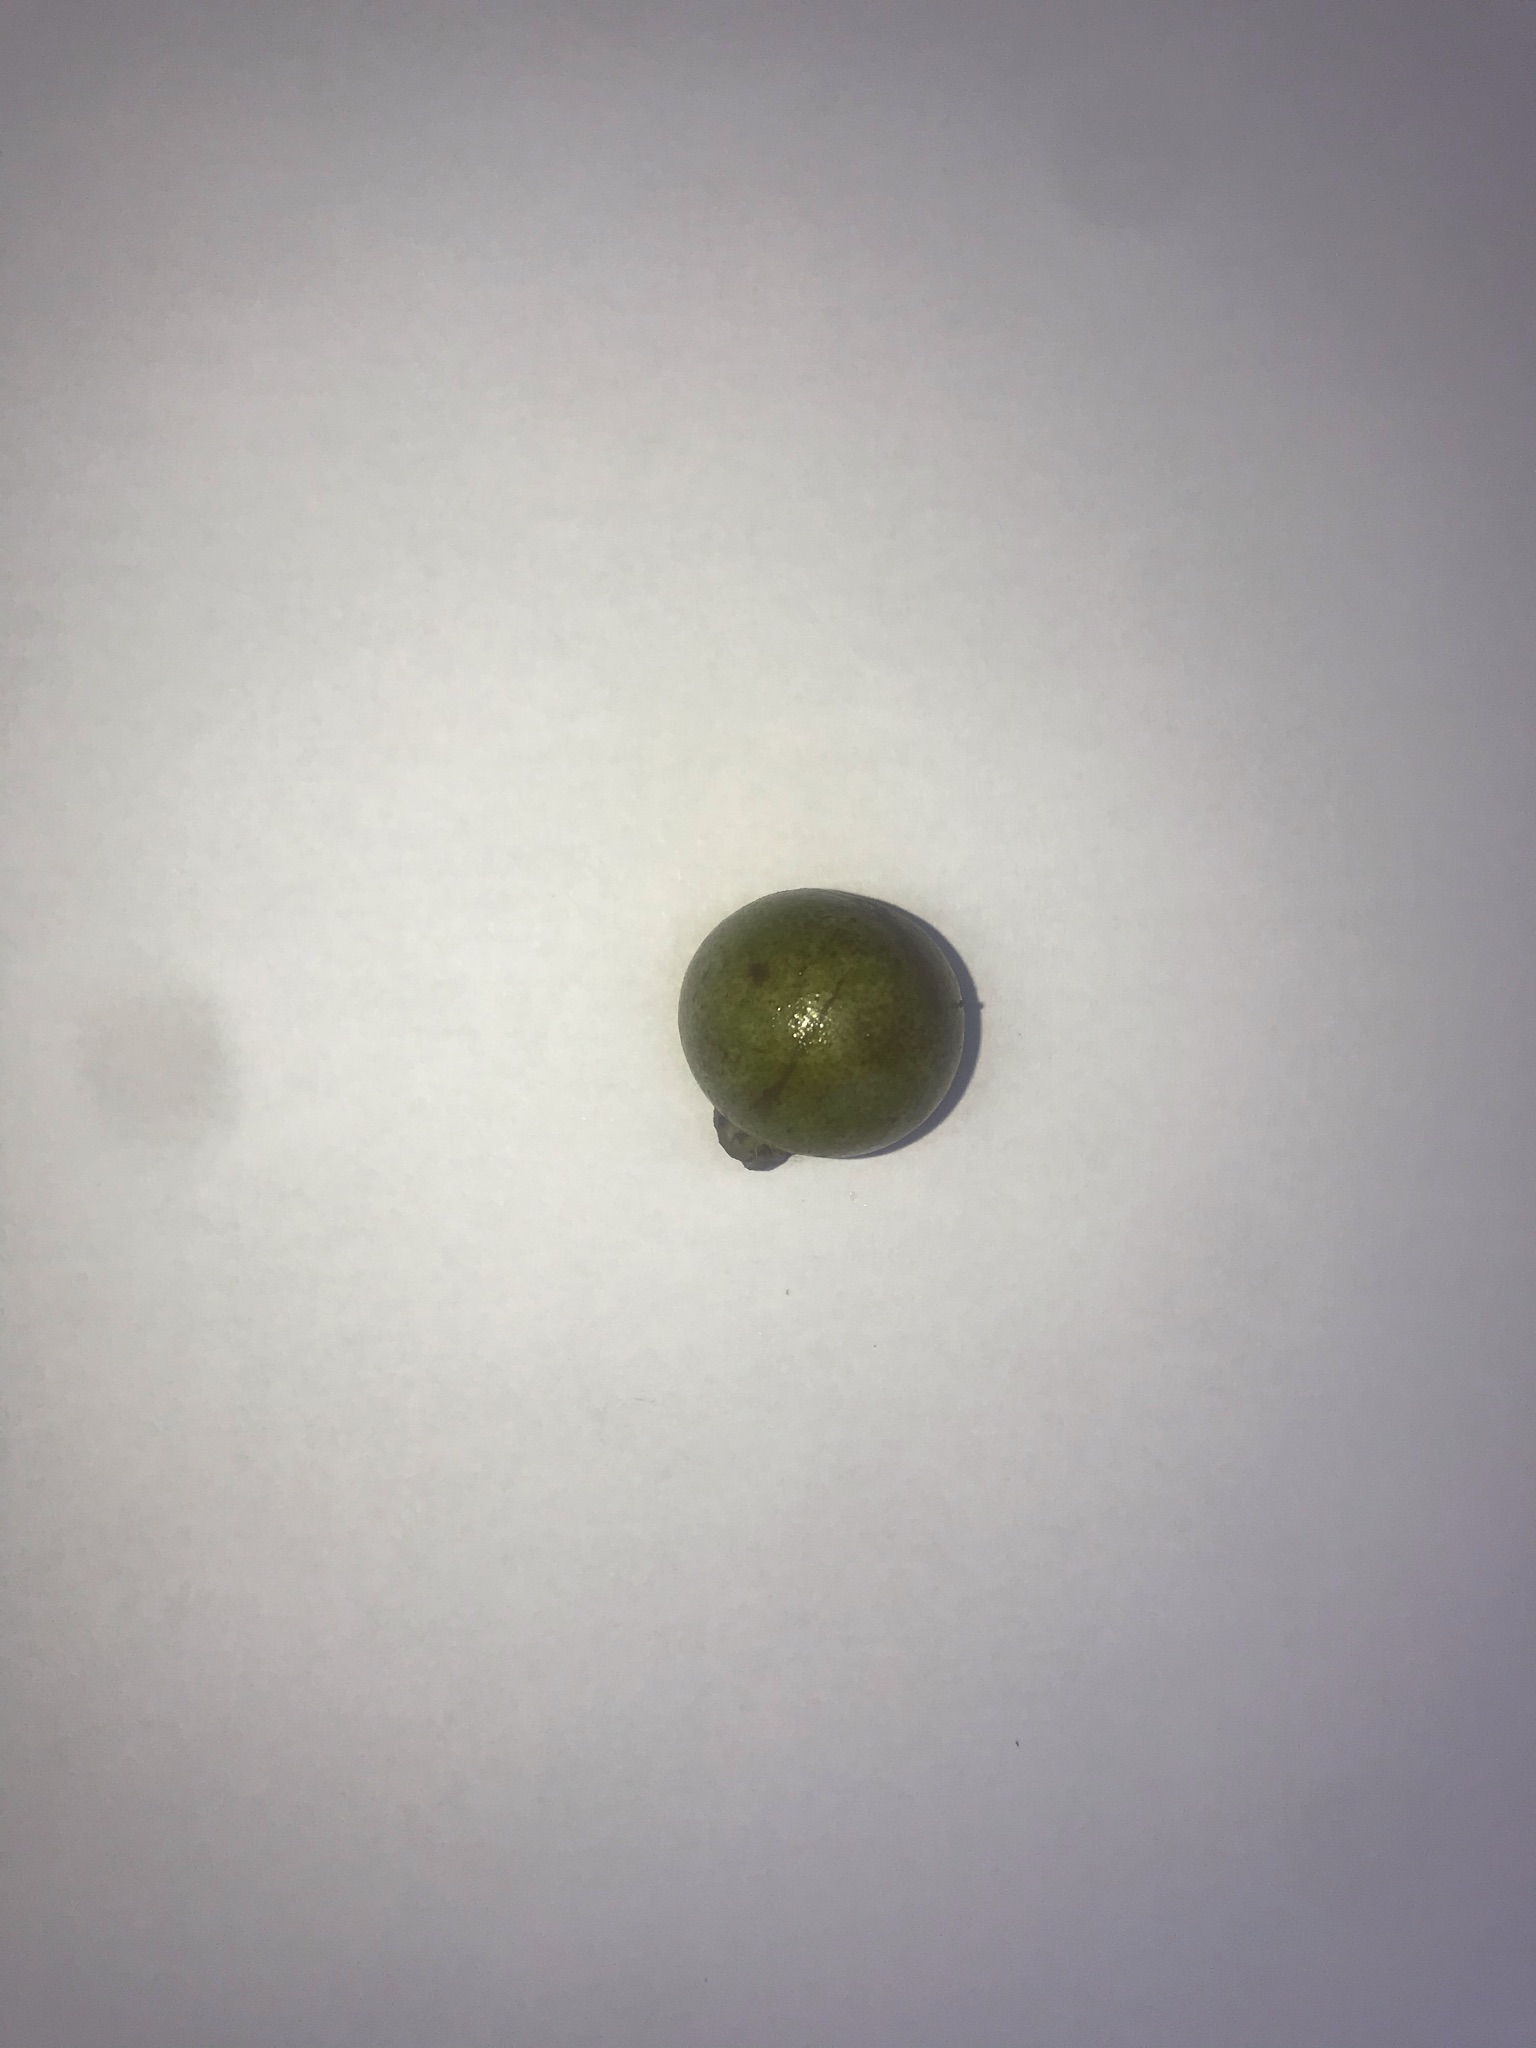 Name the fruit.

gabiroba
